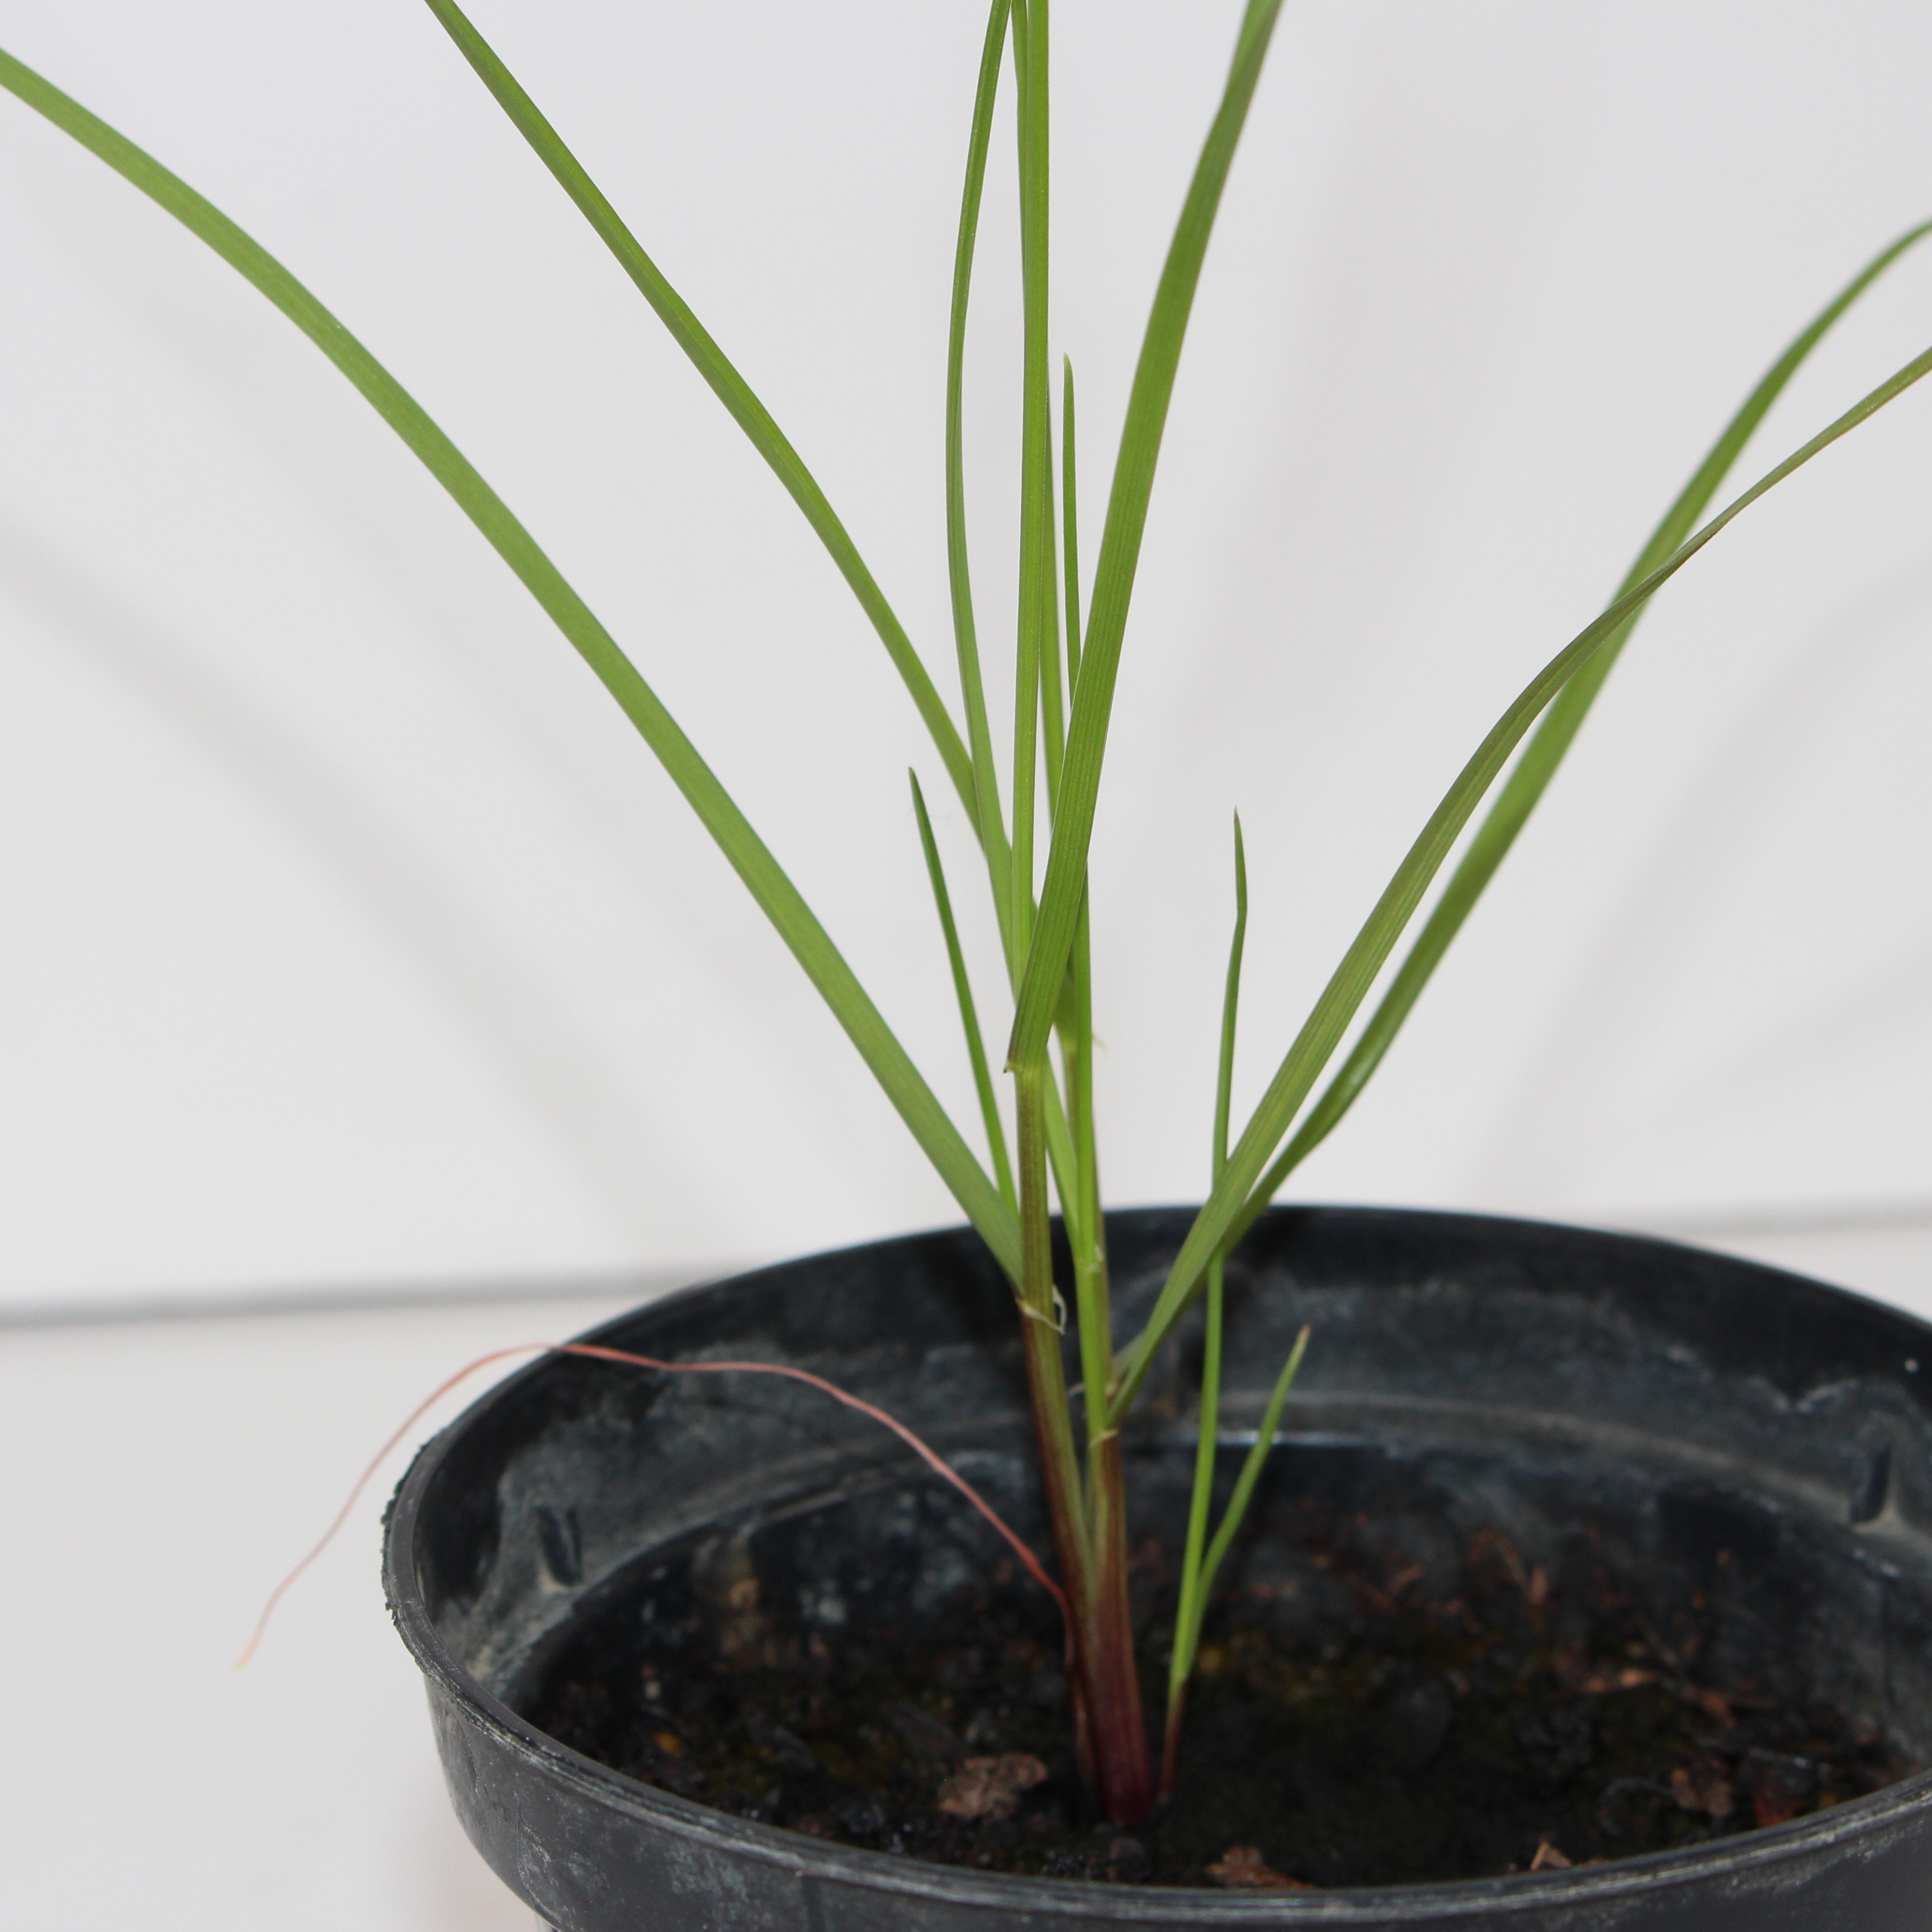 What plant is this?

Lolium multiflorum
